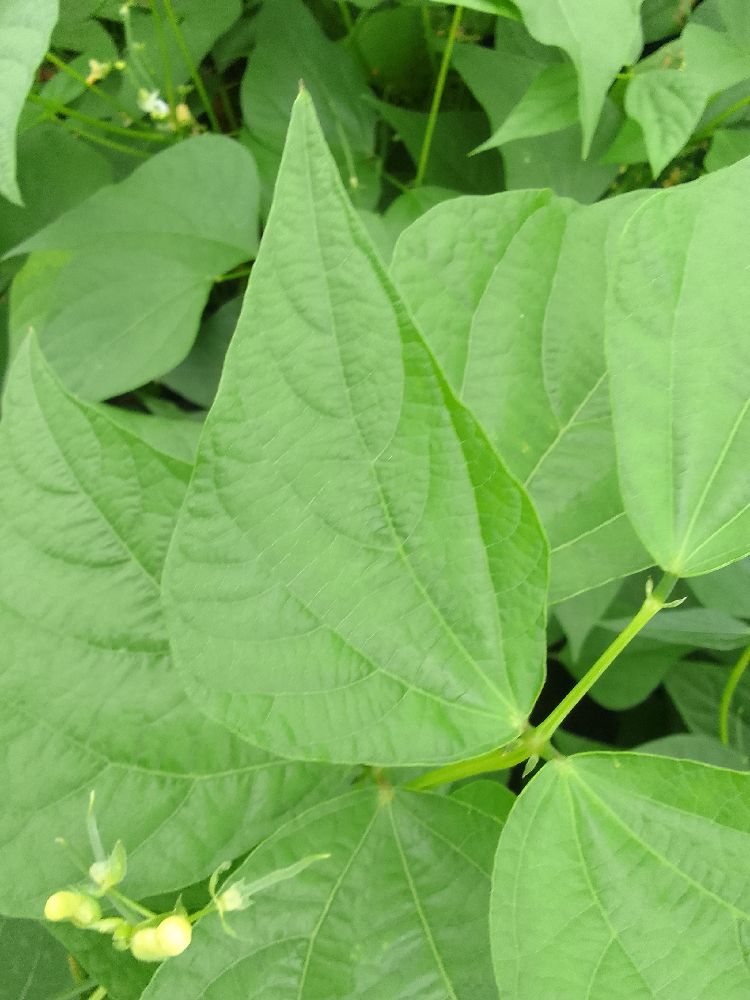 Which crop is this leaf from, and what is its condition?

common bean, healthy
